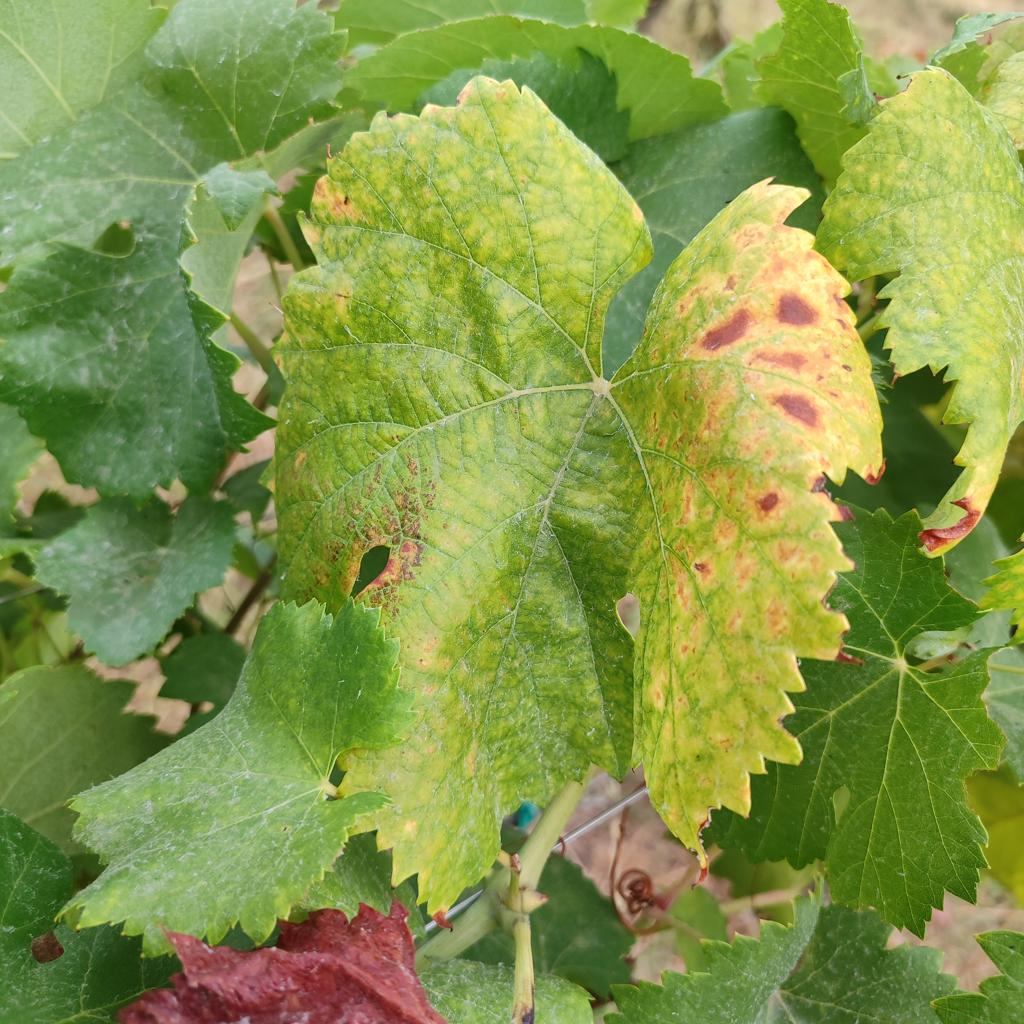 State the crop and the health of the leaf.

grapevine, esca complex
